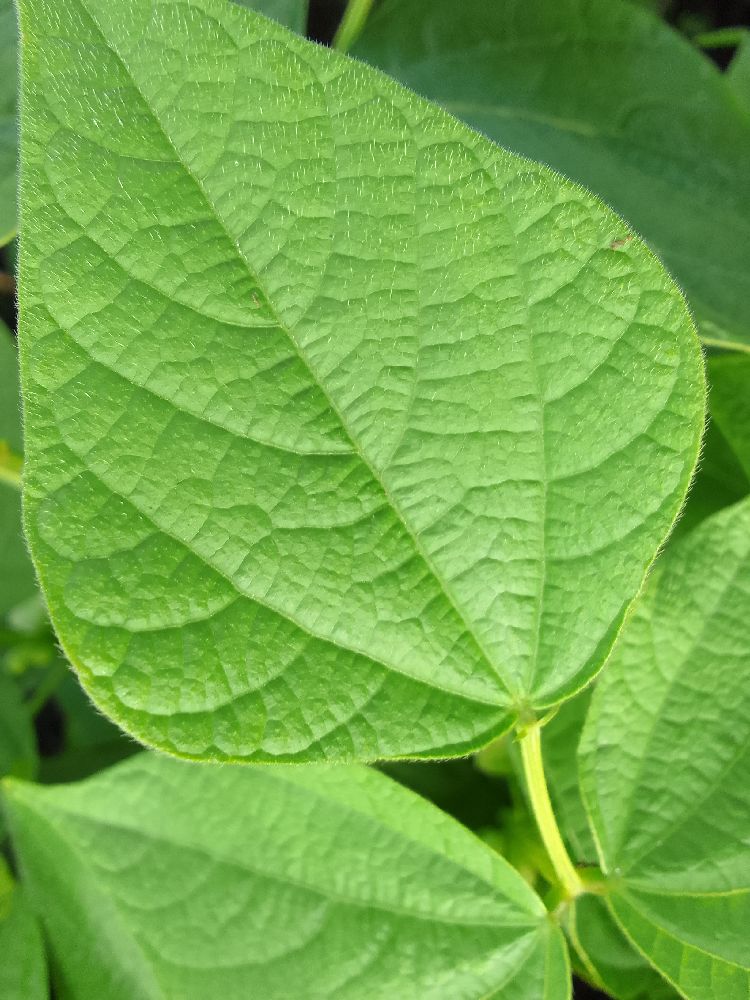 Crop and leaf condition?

common bean, healthy
